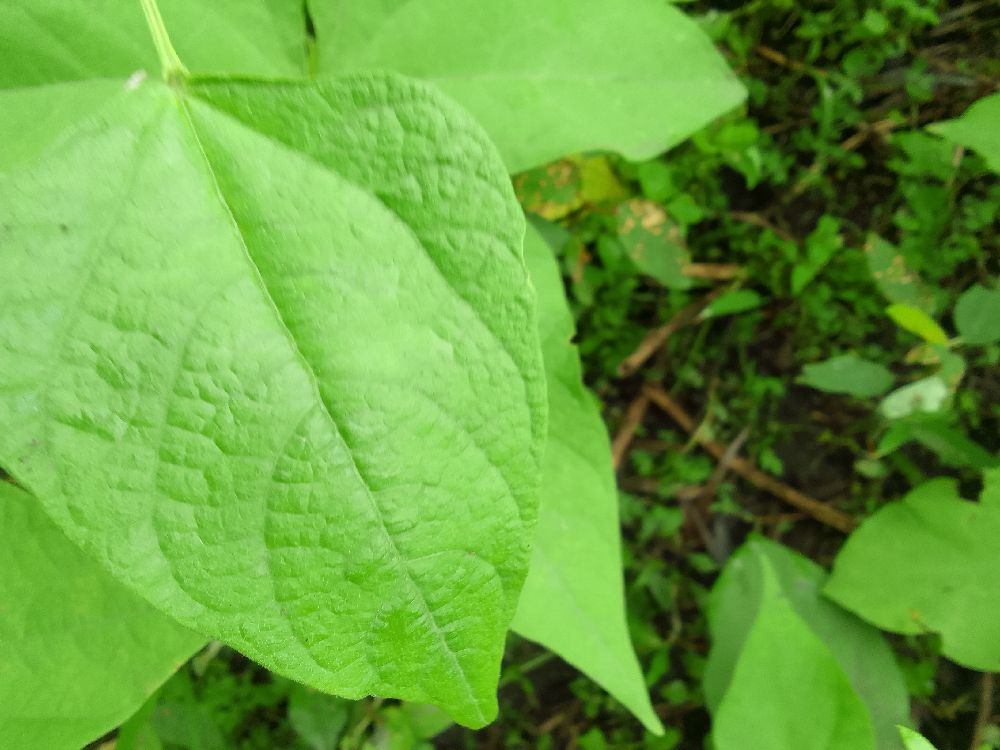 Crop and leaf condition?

common bean, healthy
